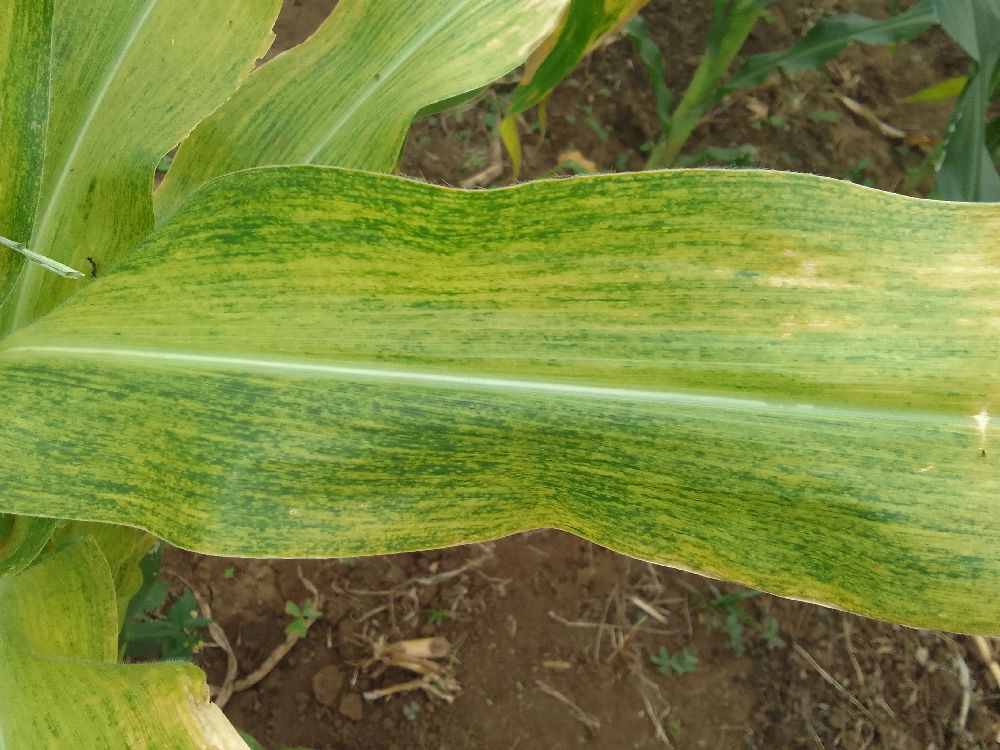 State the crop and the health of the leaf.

maize, maize lethal necrosis
